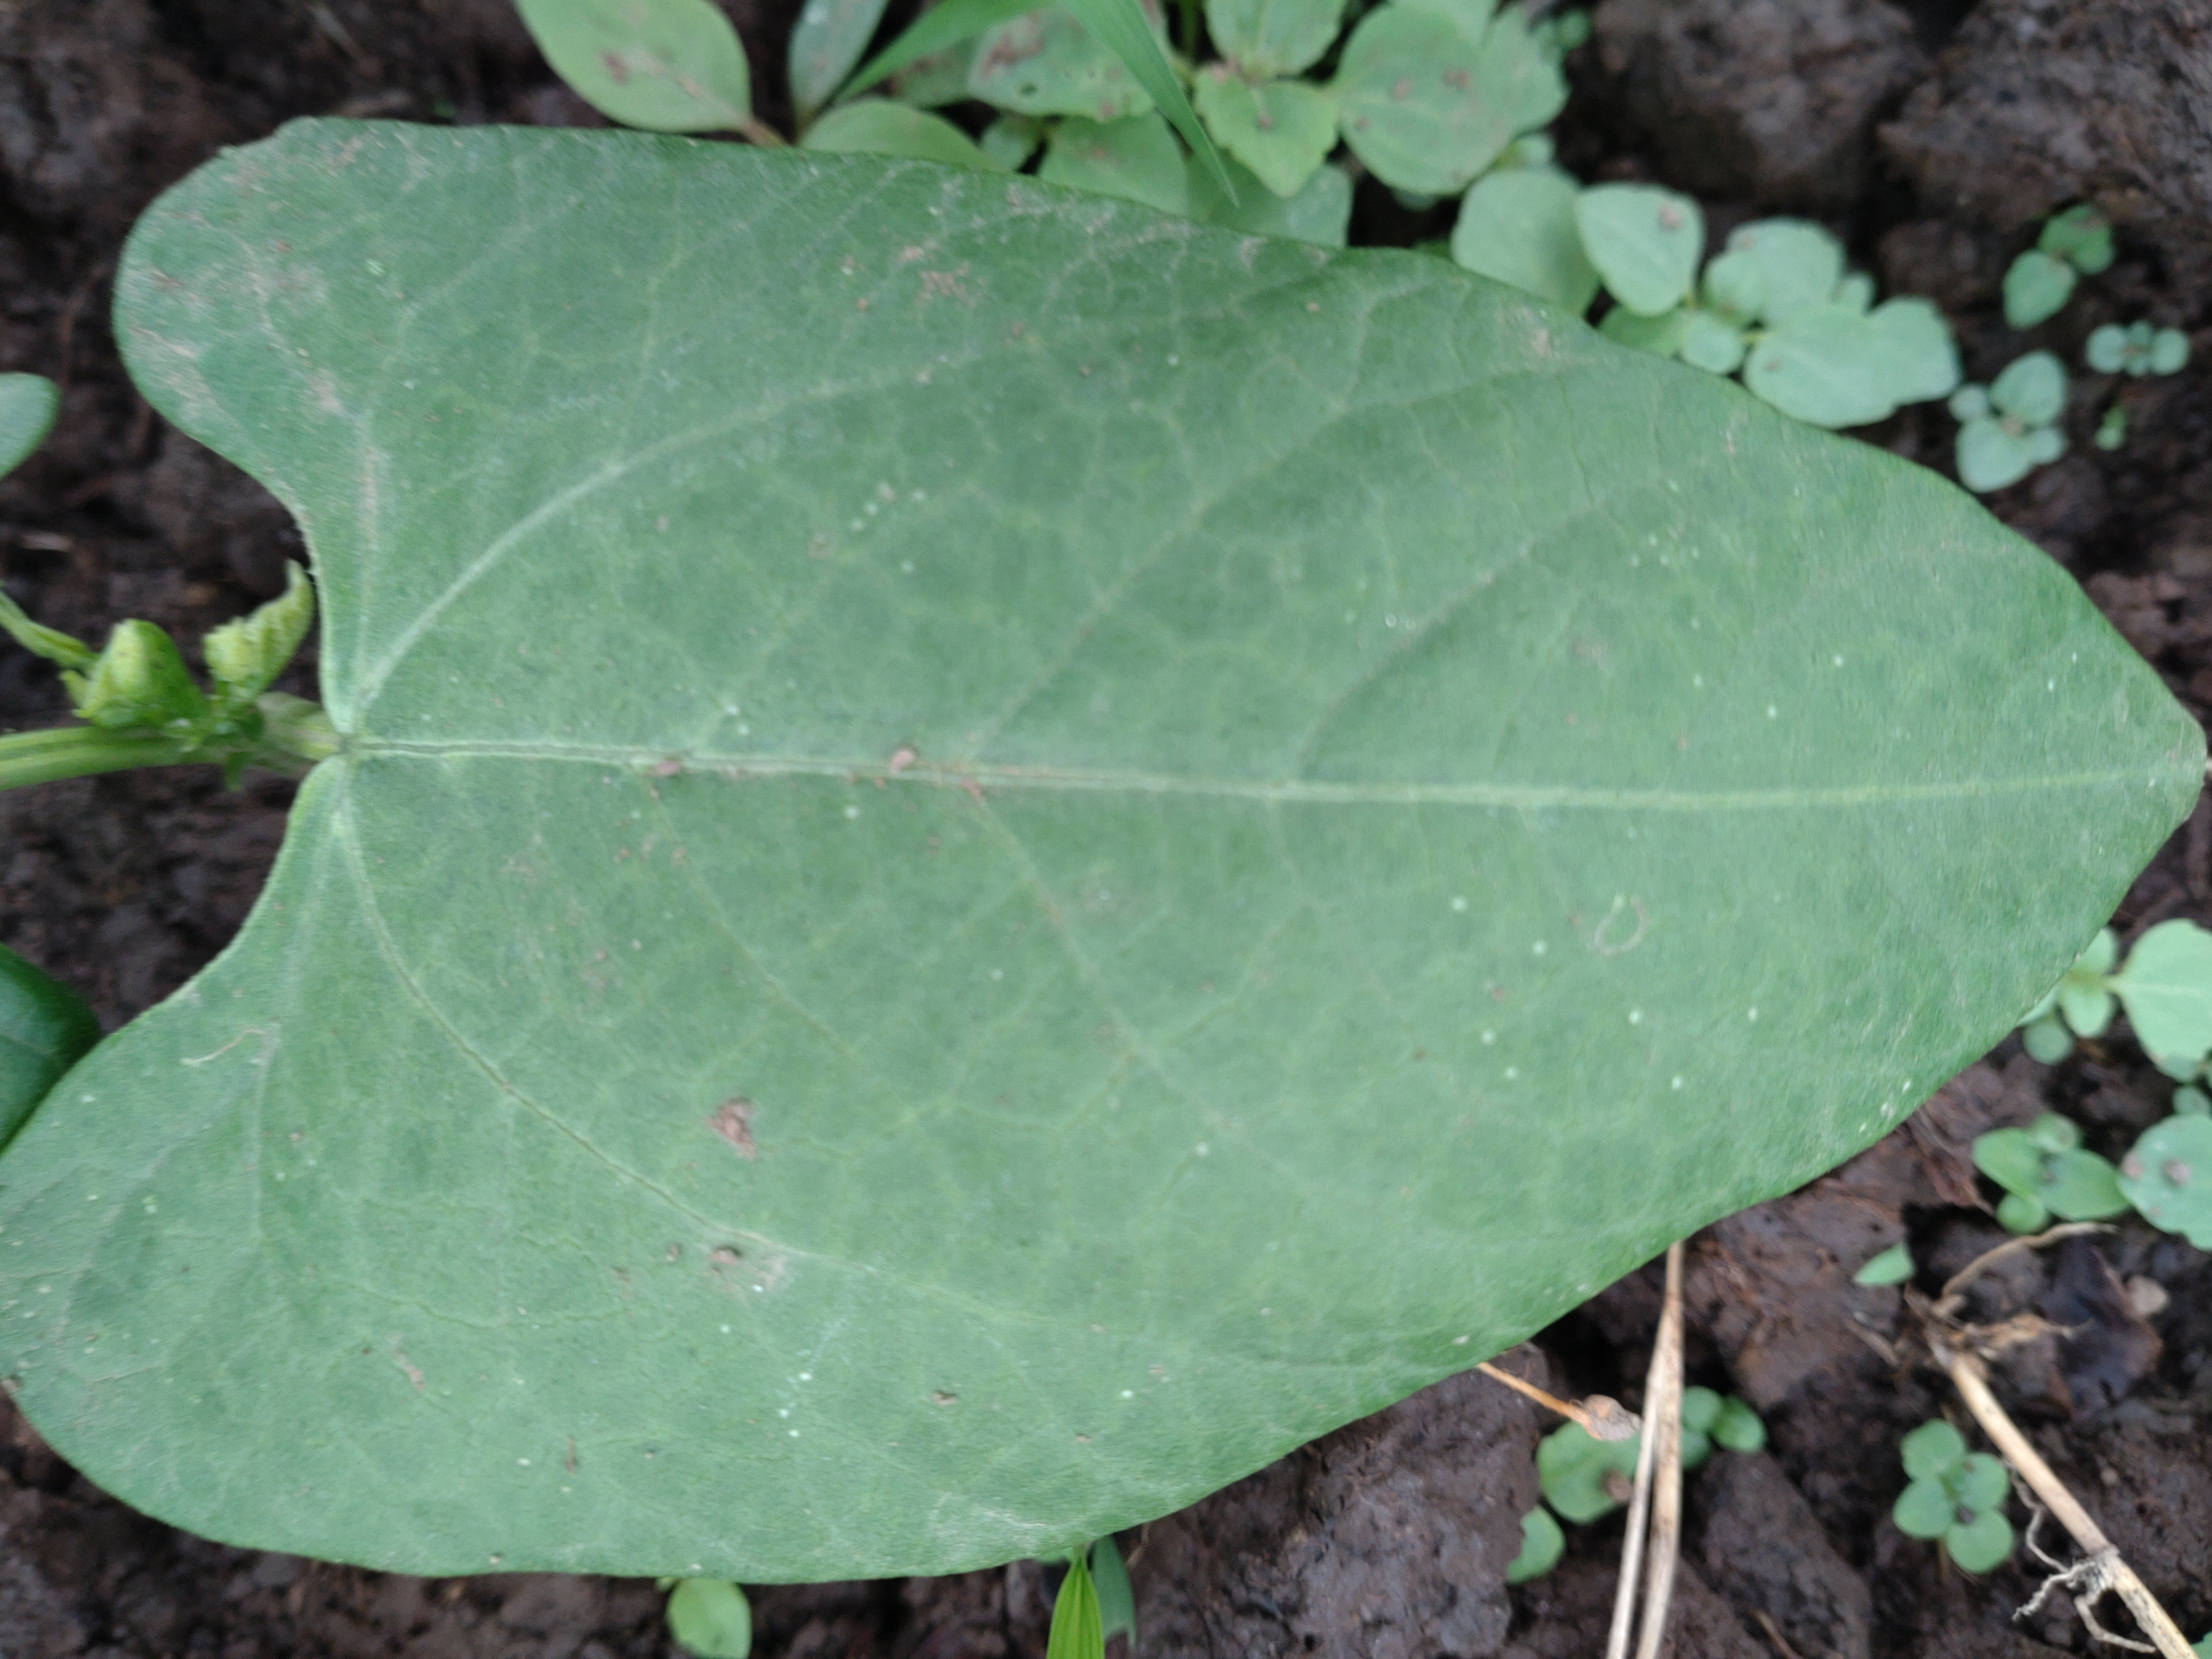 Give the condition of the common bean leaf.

healthy
